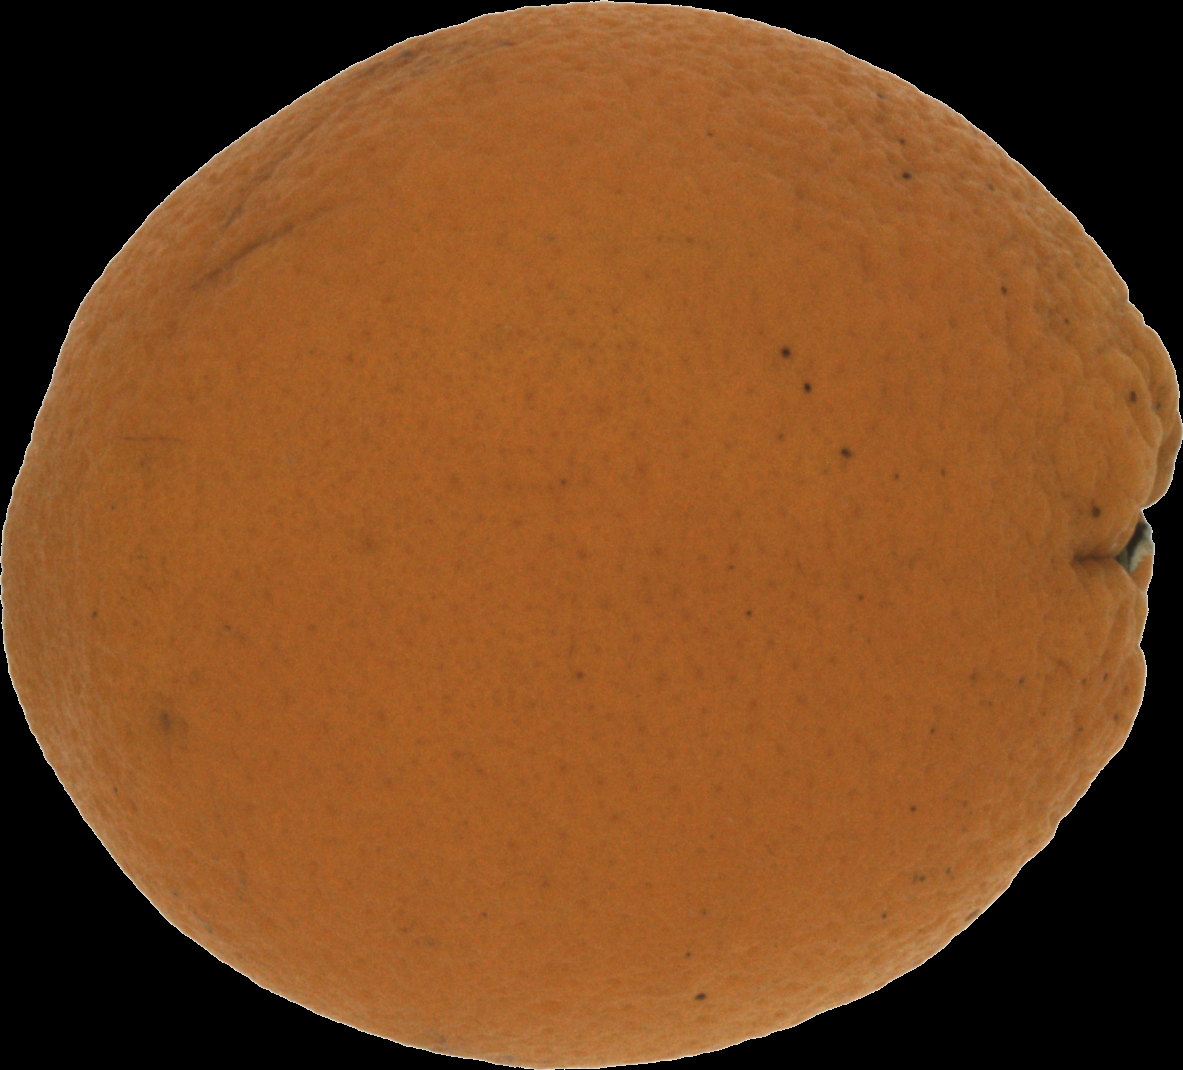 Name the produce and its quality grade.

orange, bad
